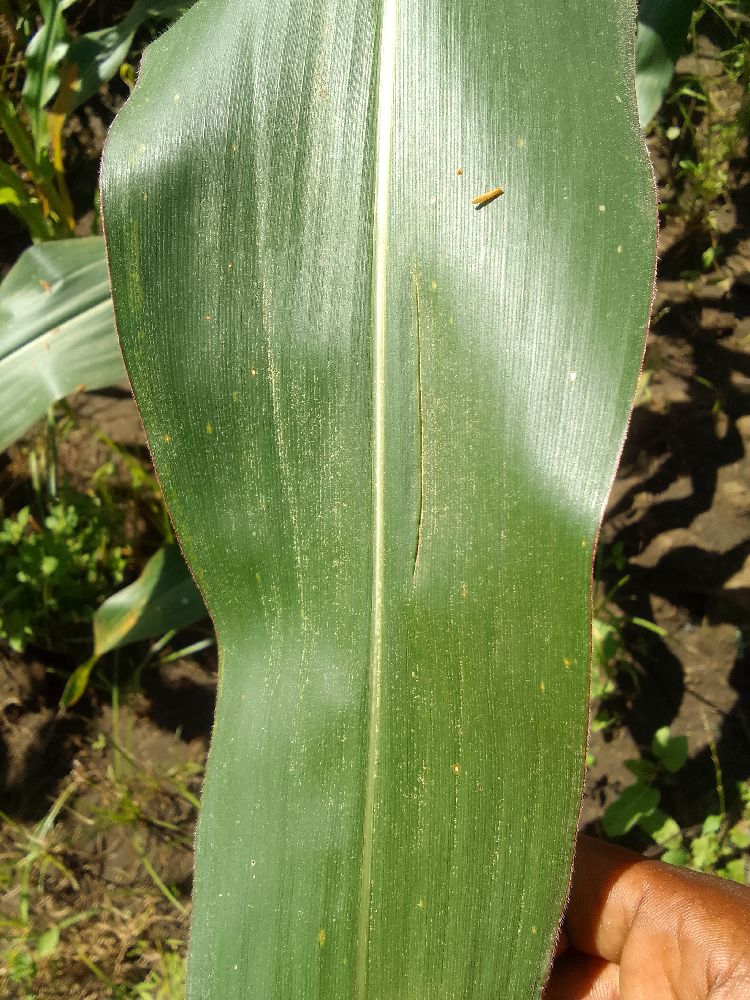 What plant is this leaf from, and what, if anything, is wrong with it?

maize, healthy
